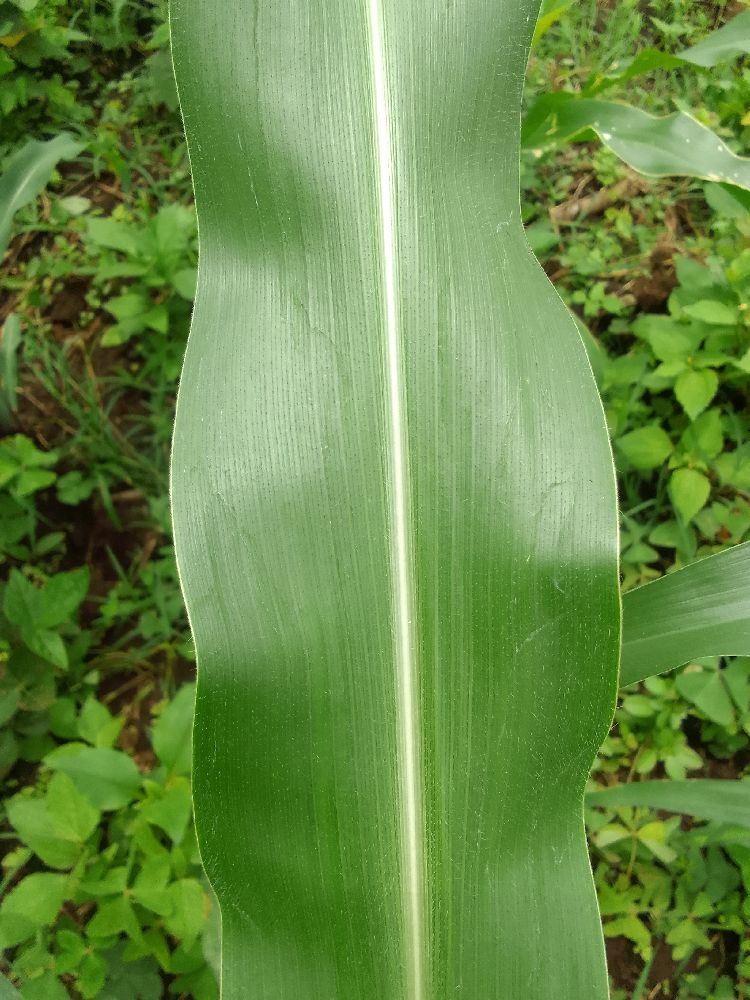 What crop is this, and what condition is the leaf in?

maize, healthy
